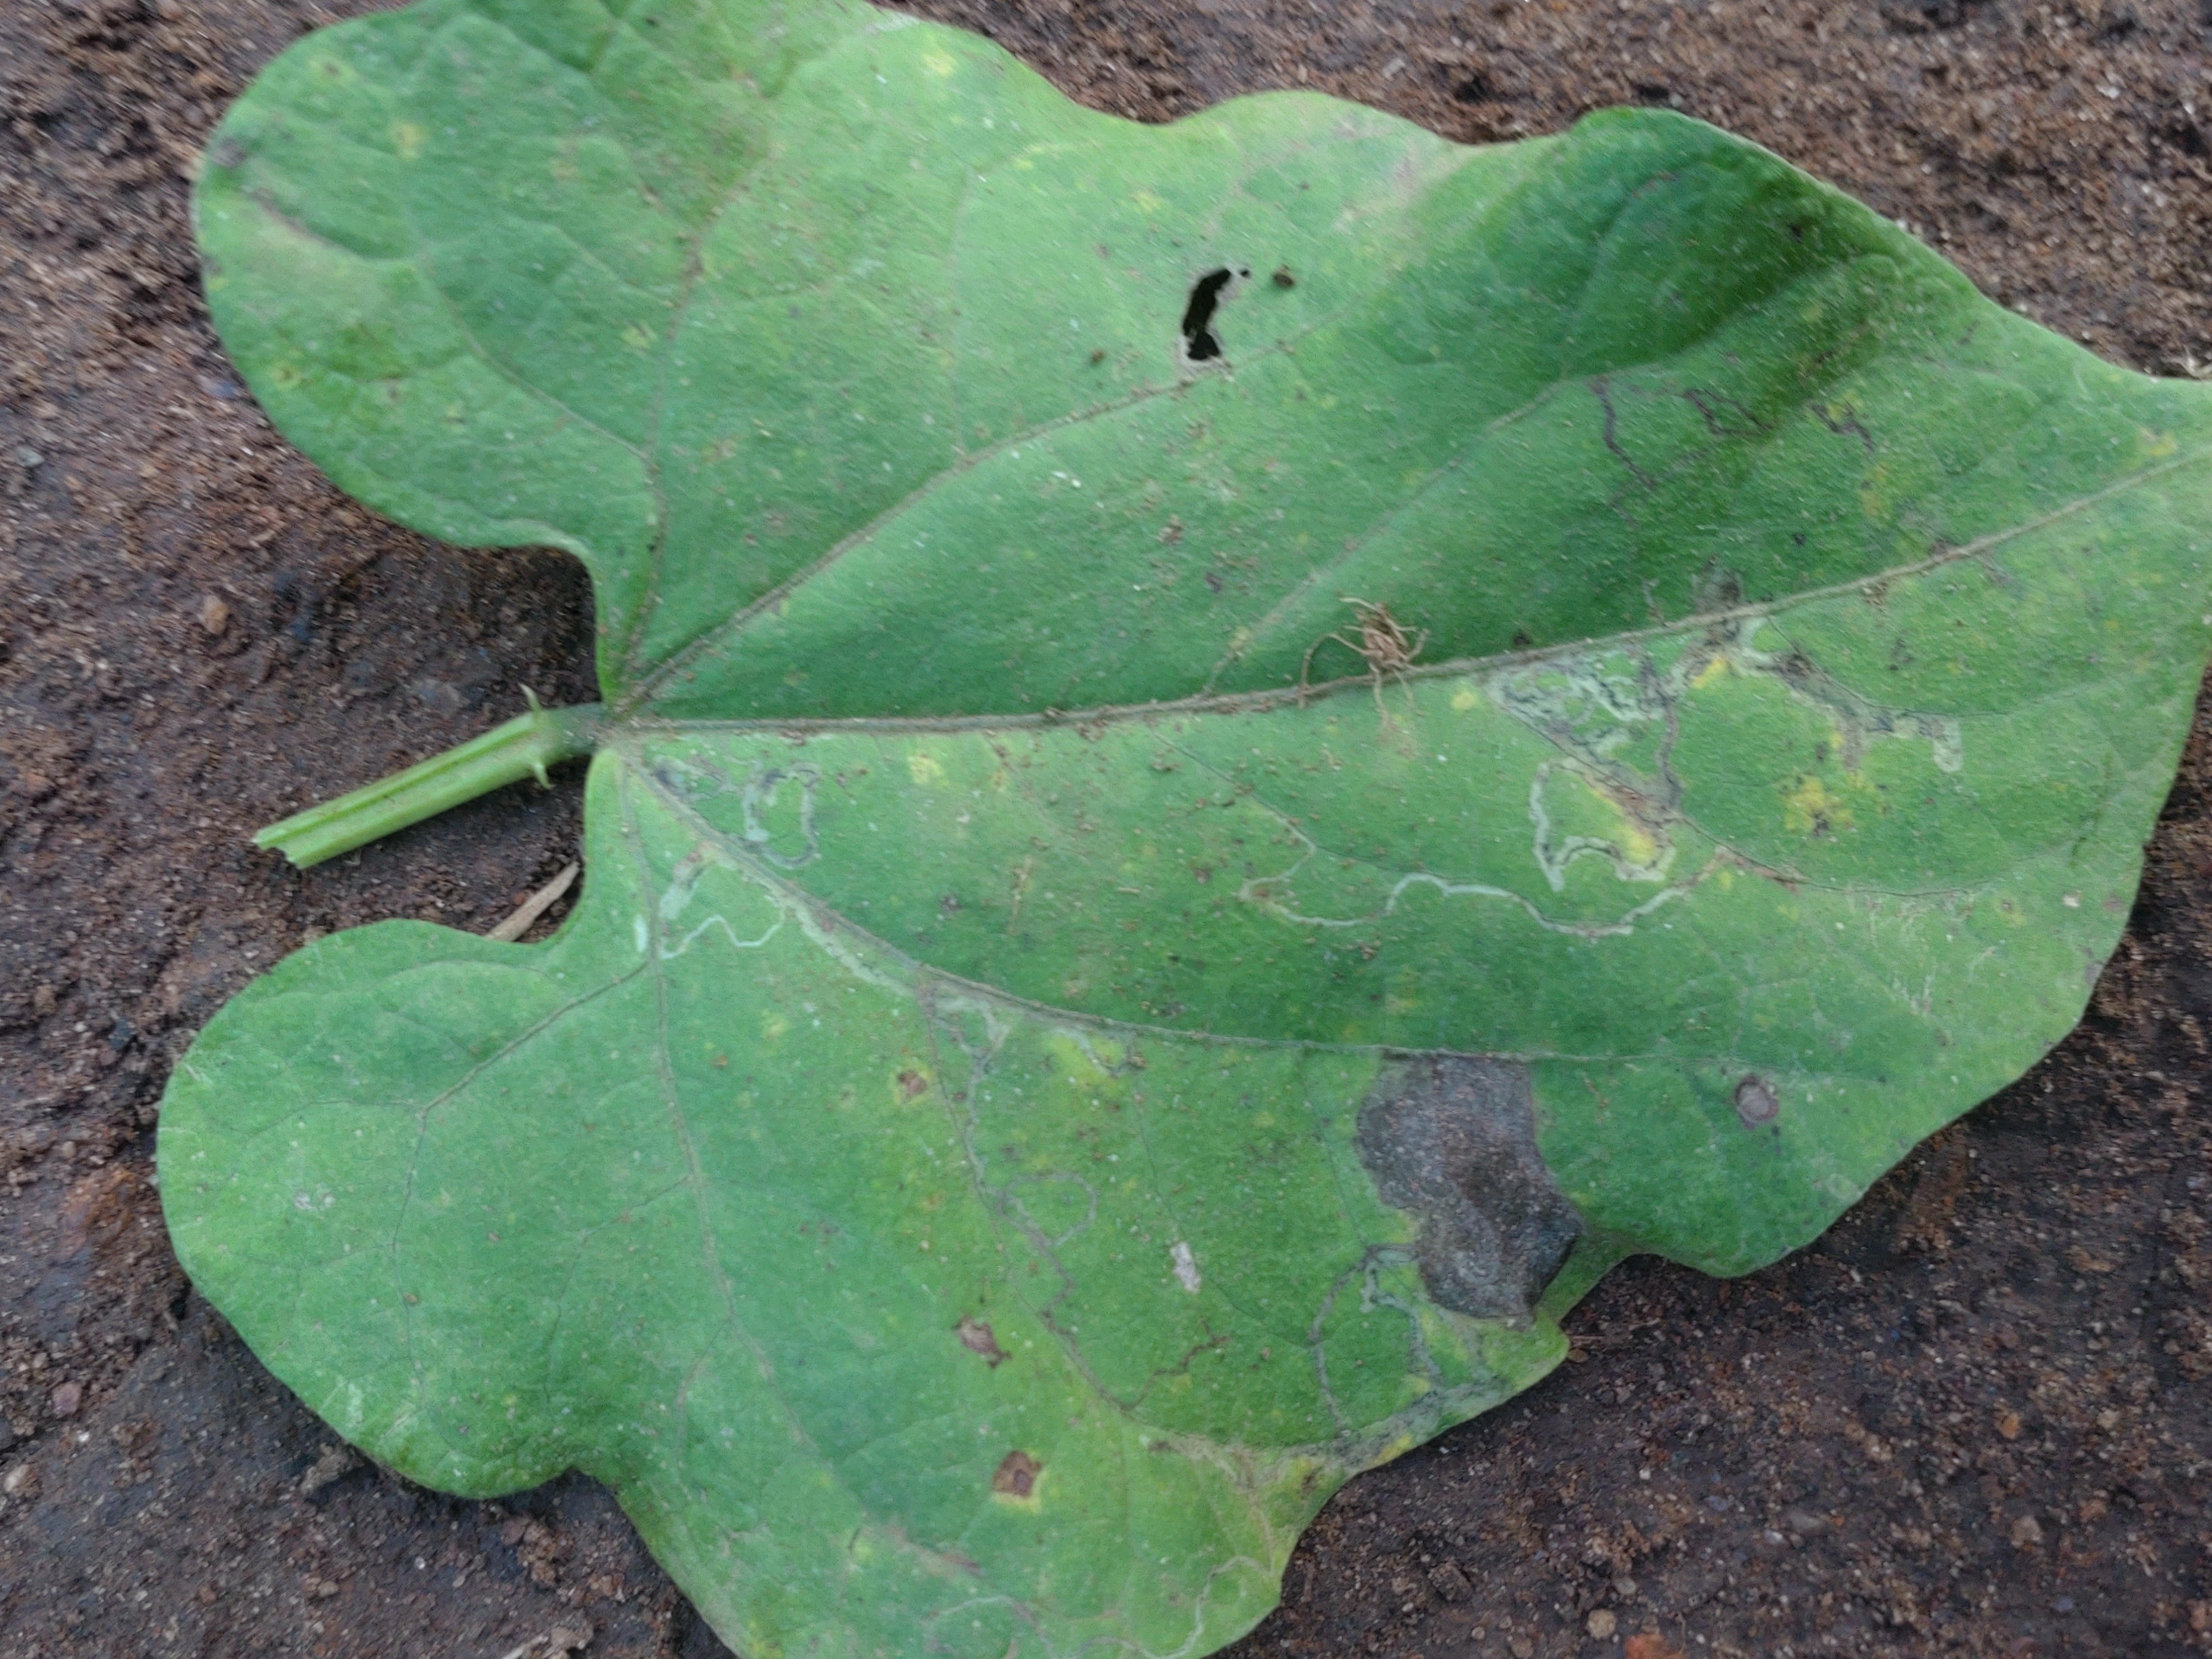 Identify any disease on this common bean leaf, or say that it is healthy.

anthracnose
